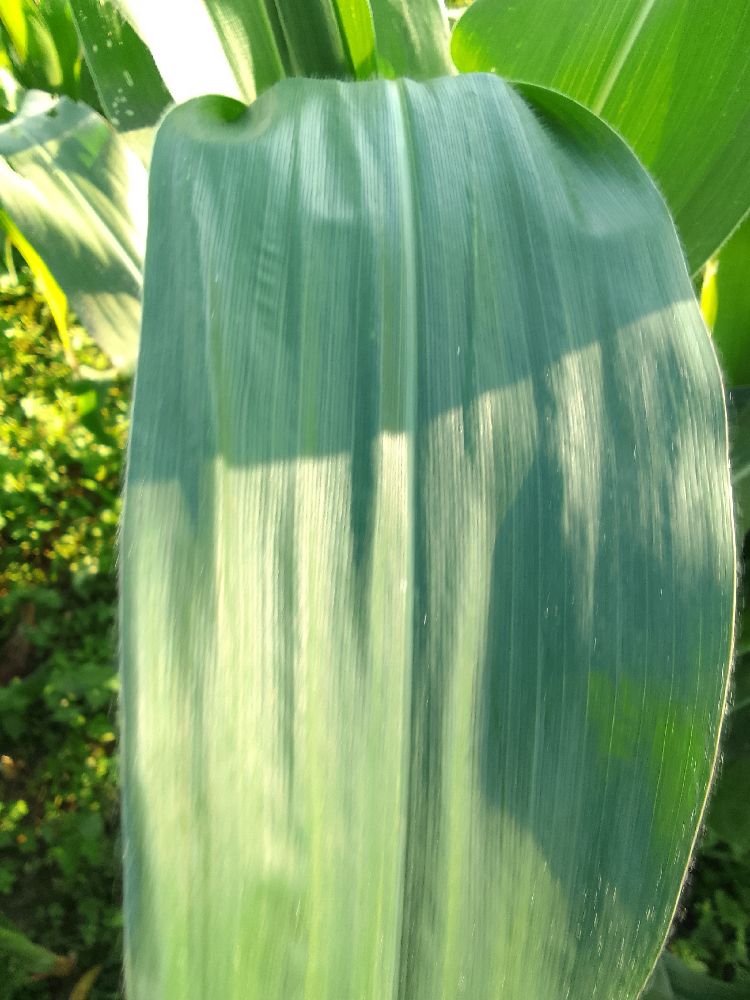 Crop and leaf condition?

maize, healthy
